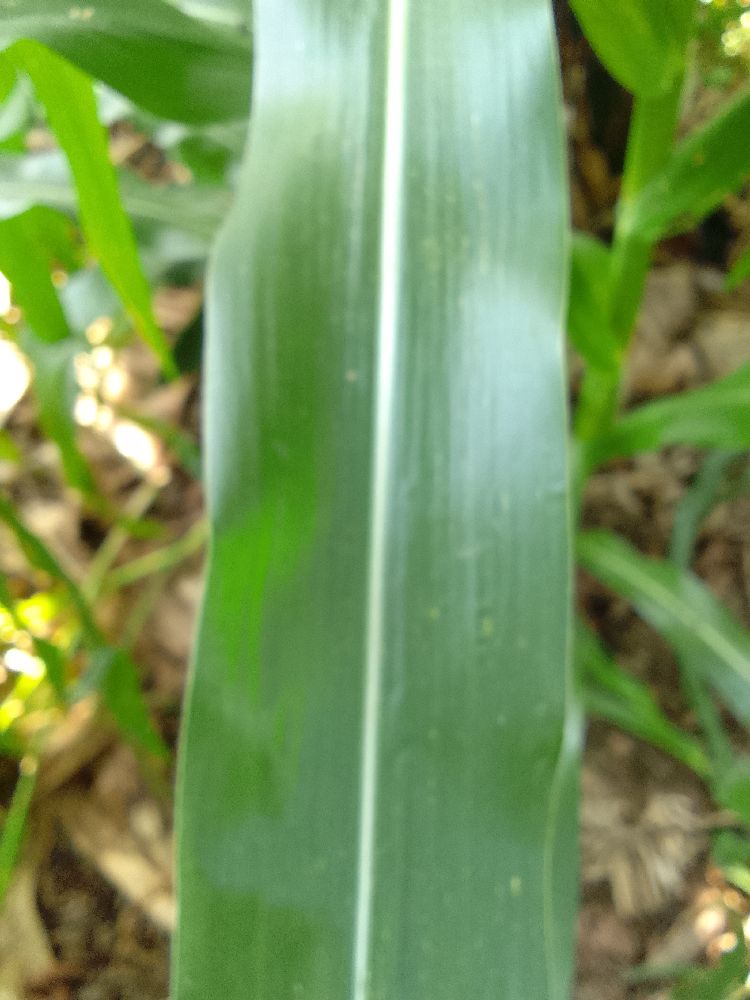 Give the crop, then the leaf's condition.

maize, healthy
